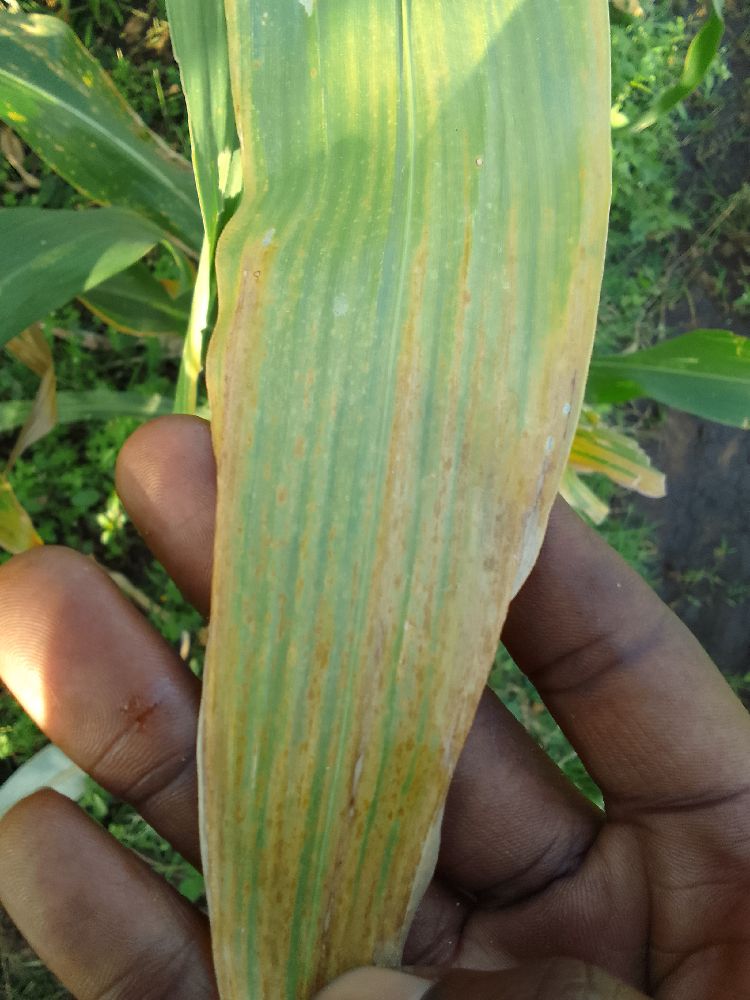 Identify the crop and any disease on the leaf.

maize, maize lethal necrosis
